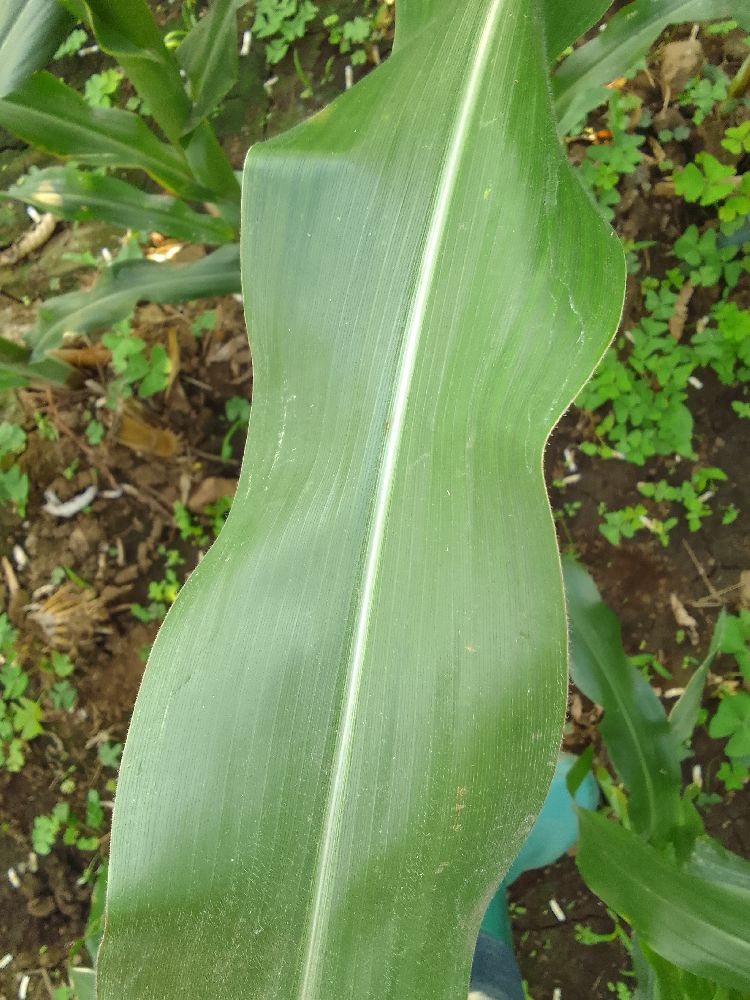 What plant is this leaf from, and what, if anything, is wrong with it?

maize, healthy
